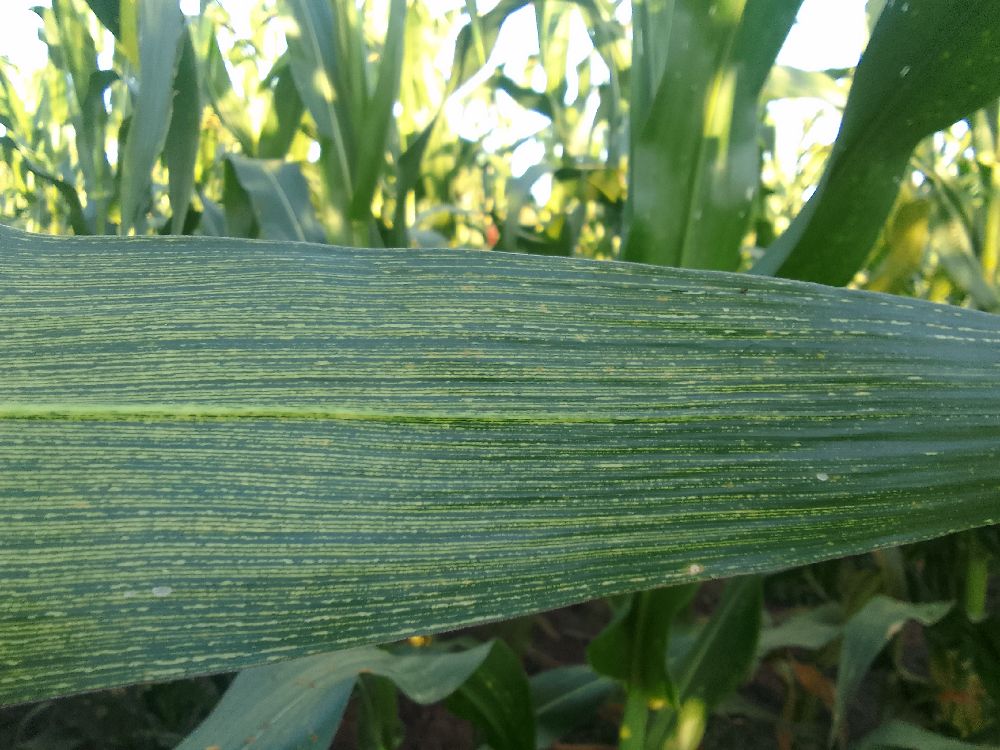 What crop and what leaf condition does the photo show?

maize, maize streak virus
